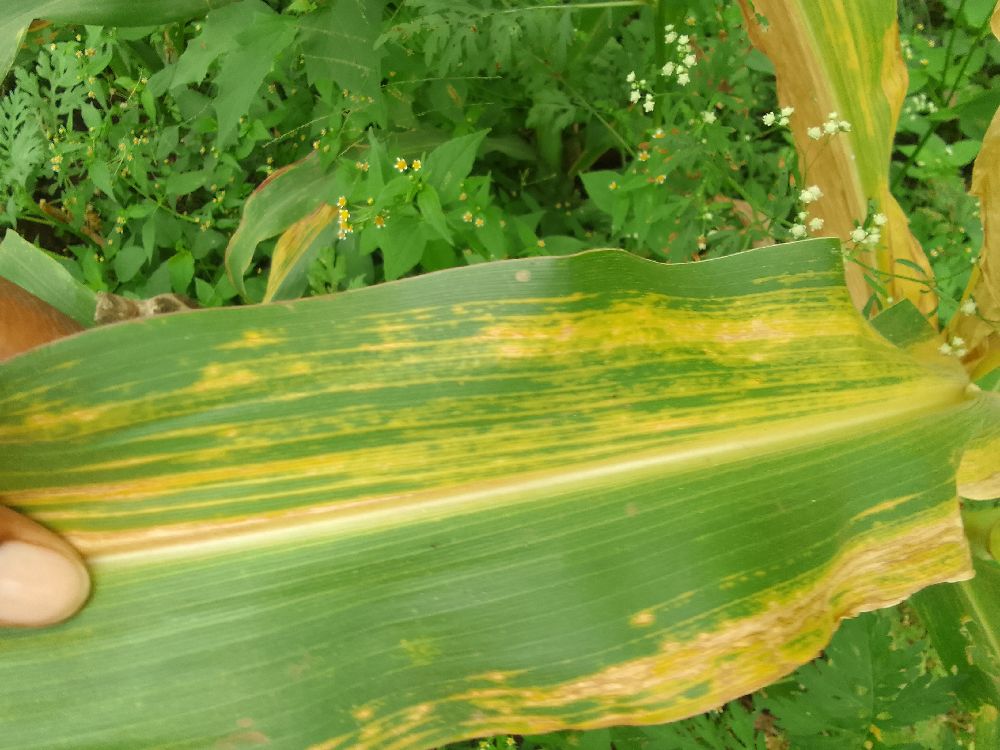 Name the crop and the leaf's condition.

maize, maize lethal necrosis
